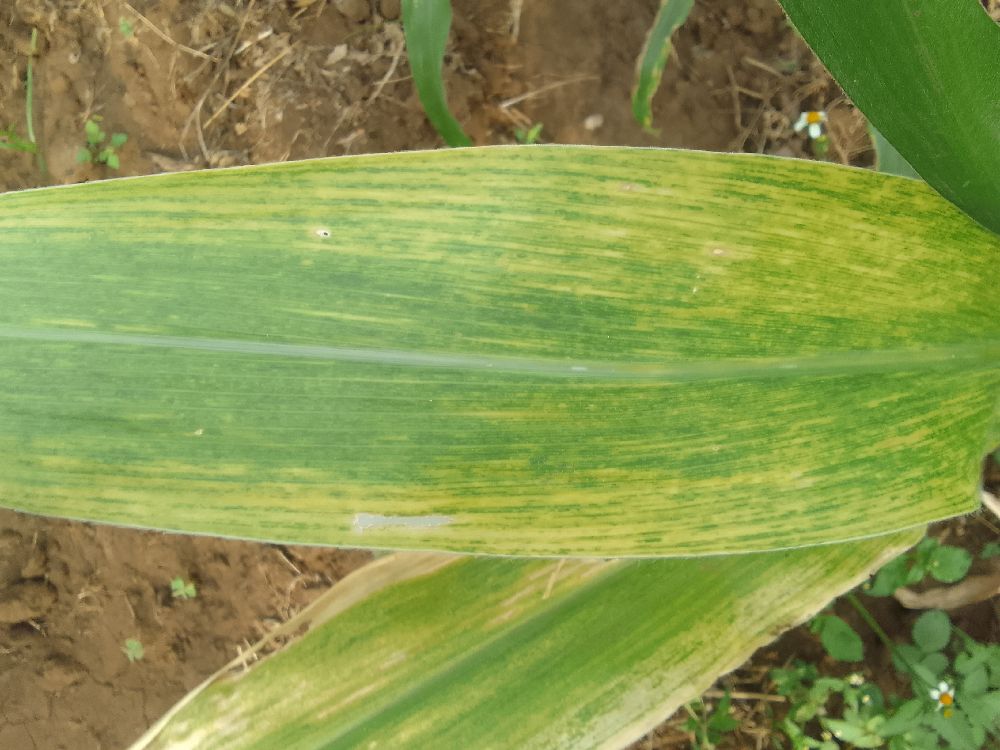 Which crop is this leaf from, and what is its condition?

maize, maize lethal necrosis
